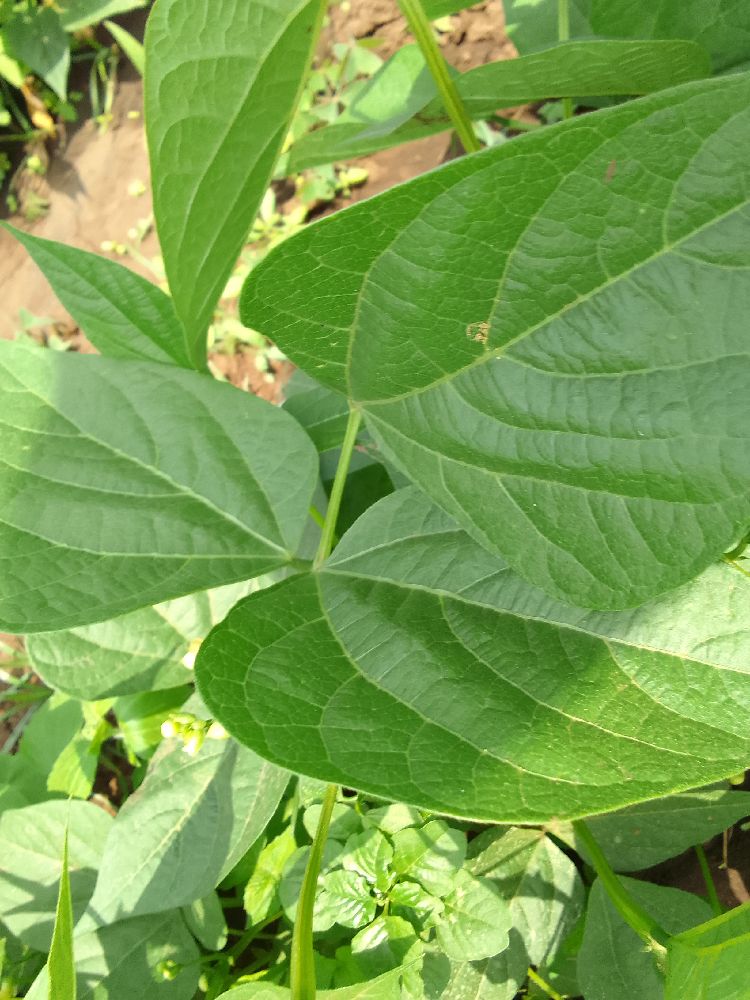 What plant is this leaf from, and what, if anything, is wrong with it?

common bean, healthy
